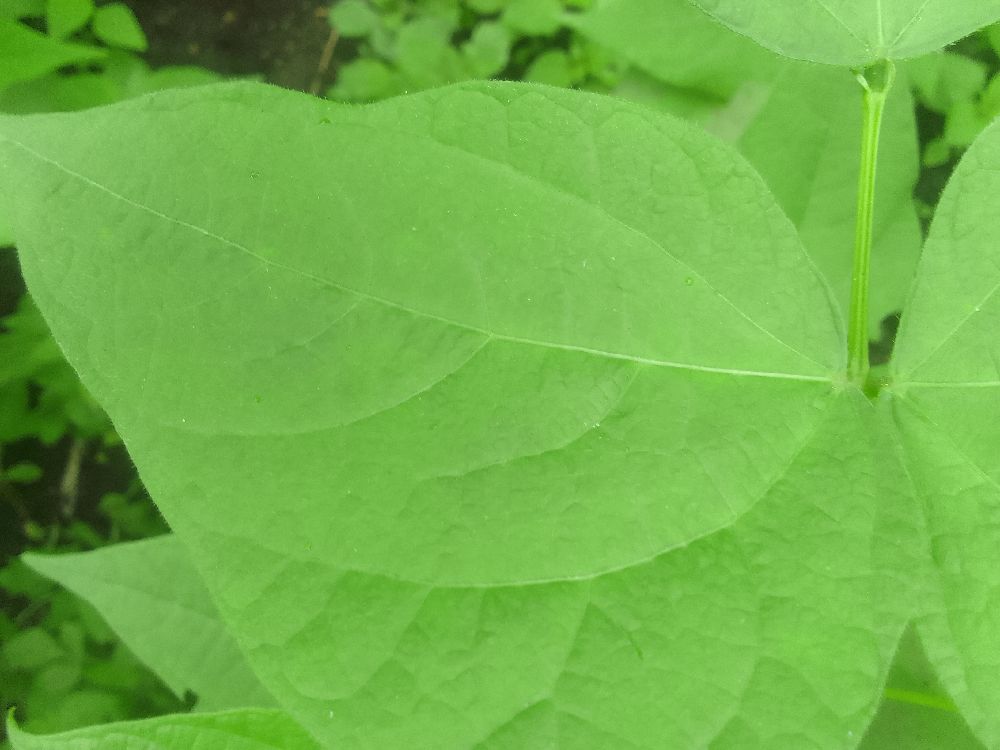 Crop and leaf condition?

common bean, healthy
